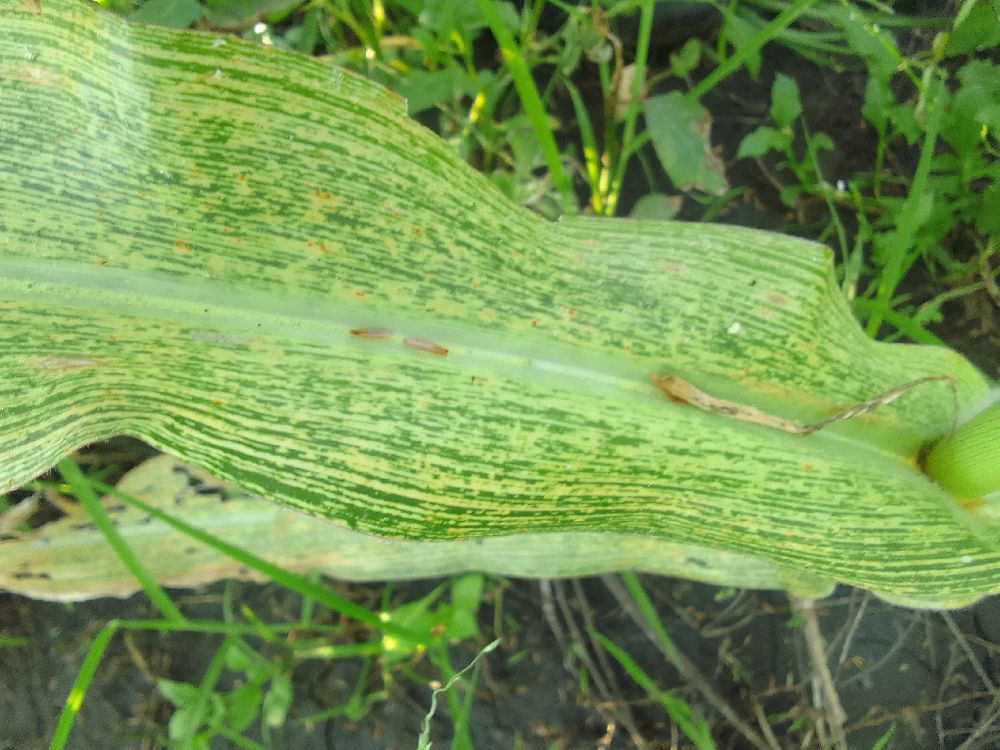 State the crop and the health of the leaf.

maize, maize streak virus
